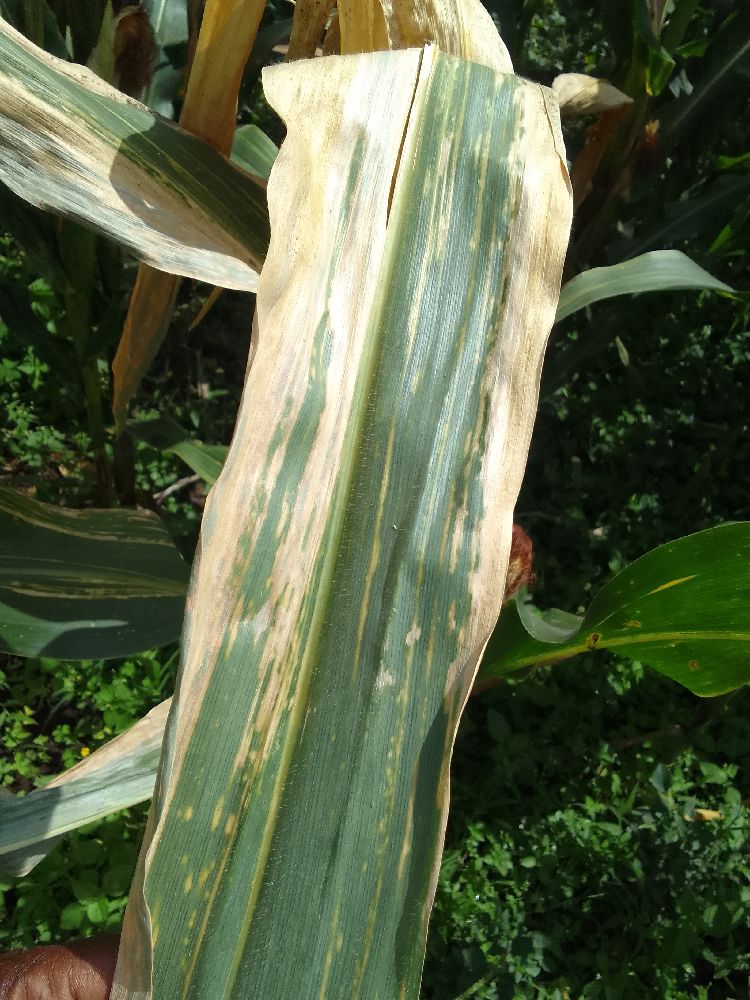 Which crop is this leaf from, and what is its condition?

maize, maize lethal necrosis
